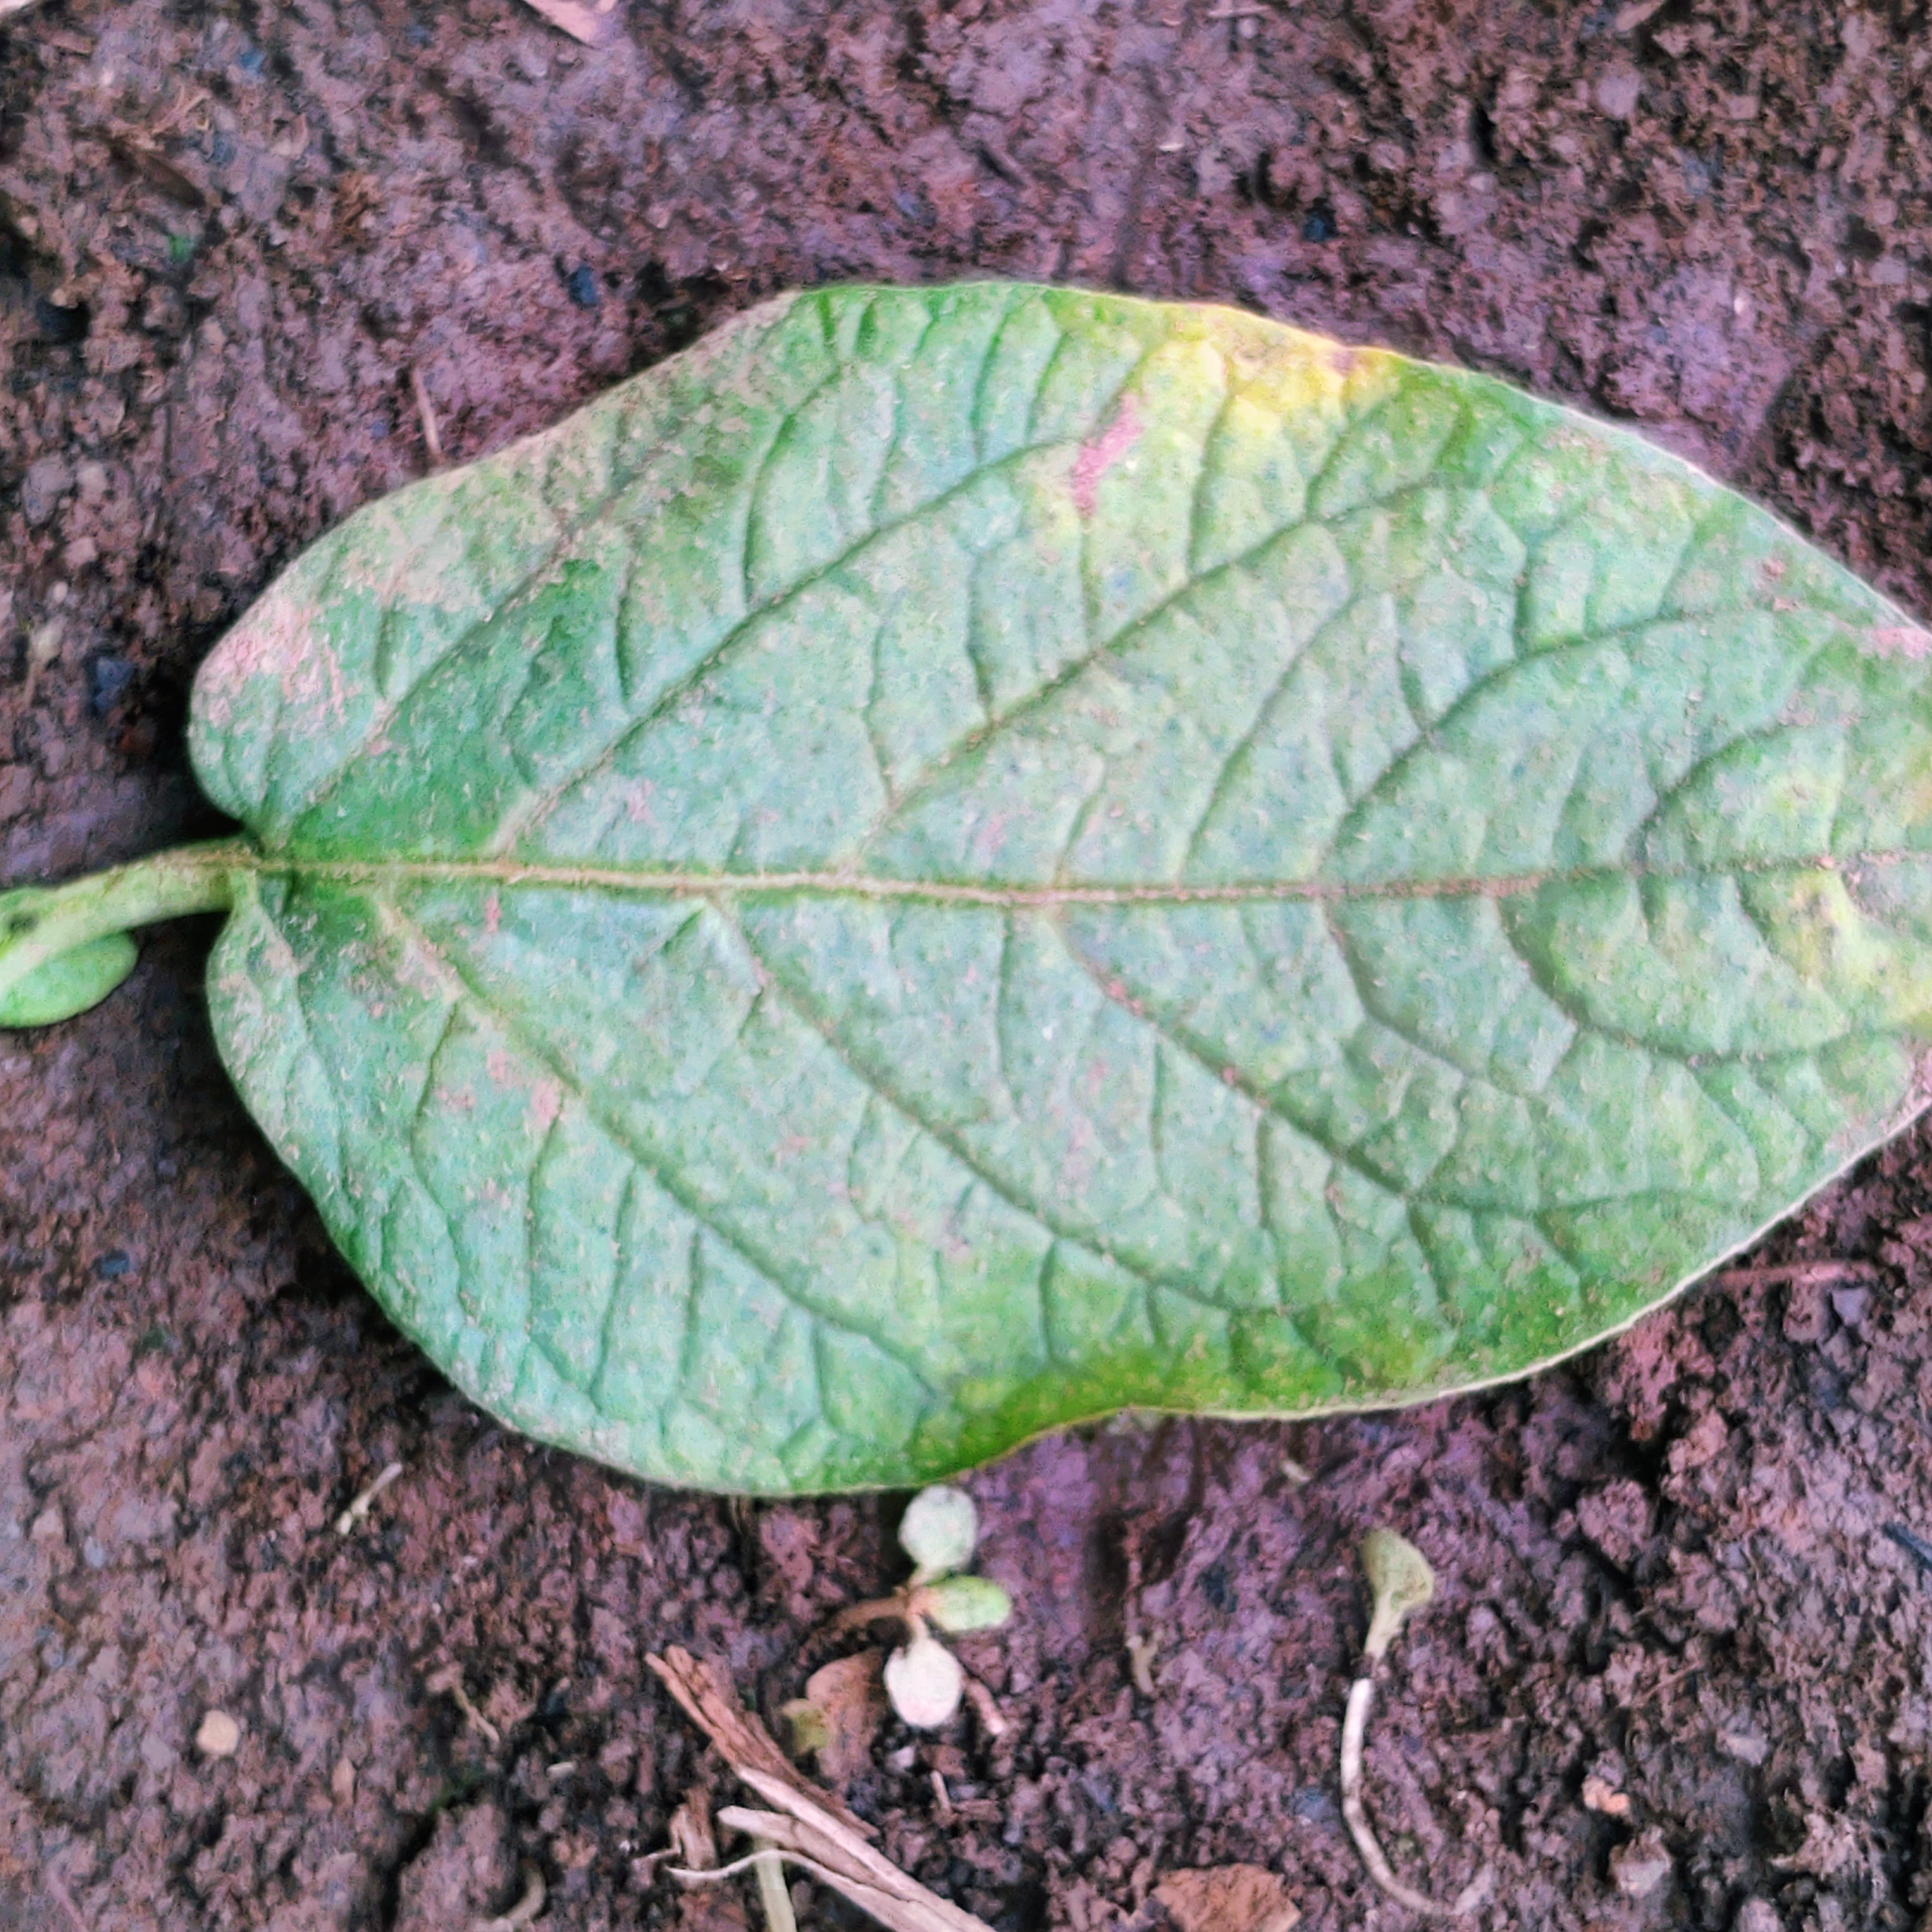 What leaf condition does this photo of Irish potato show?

late blight
